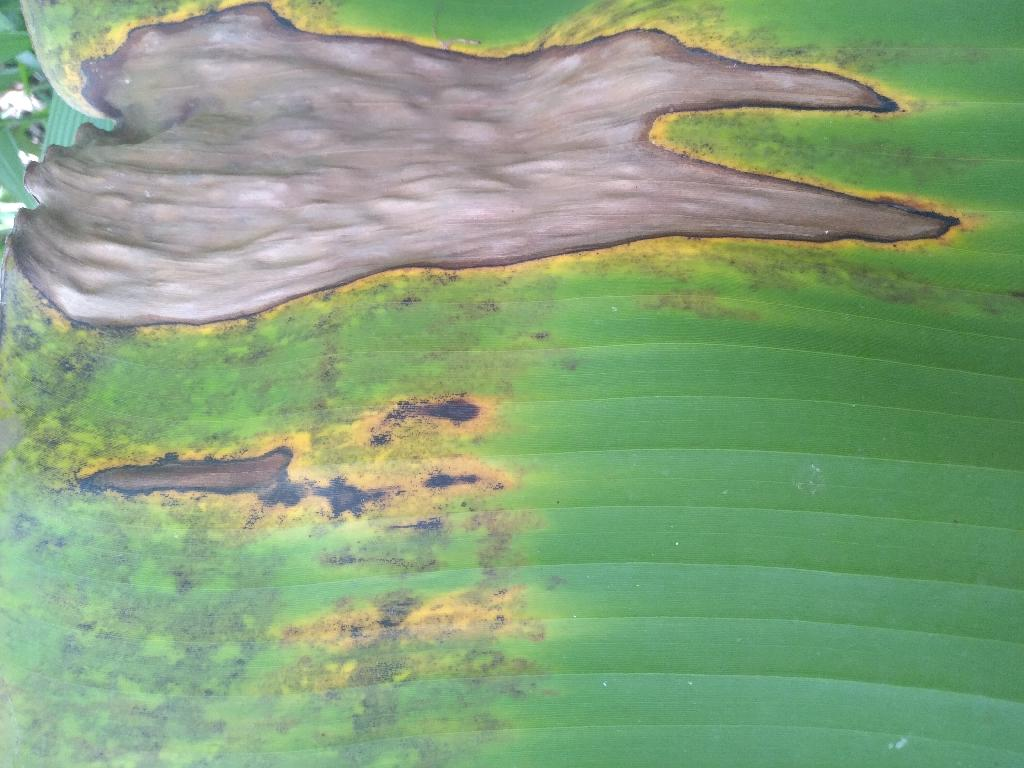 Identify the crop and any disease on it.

banana, black sigatoka
